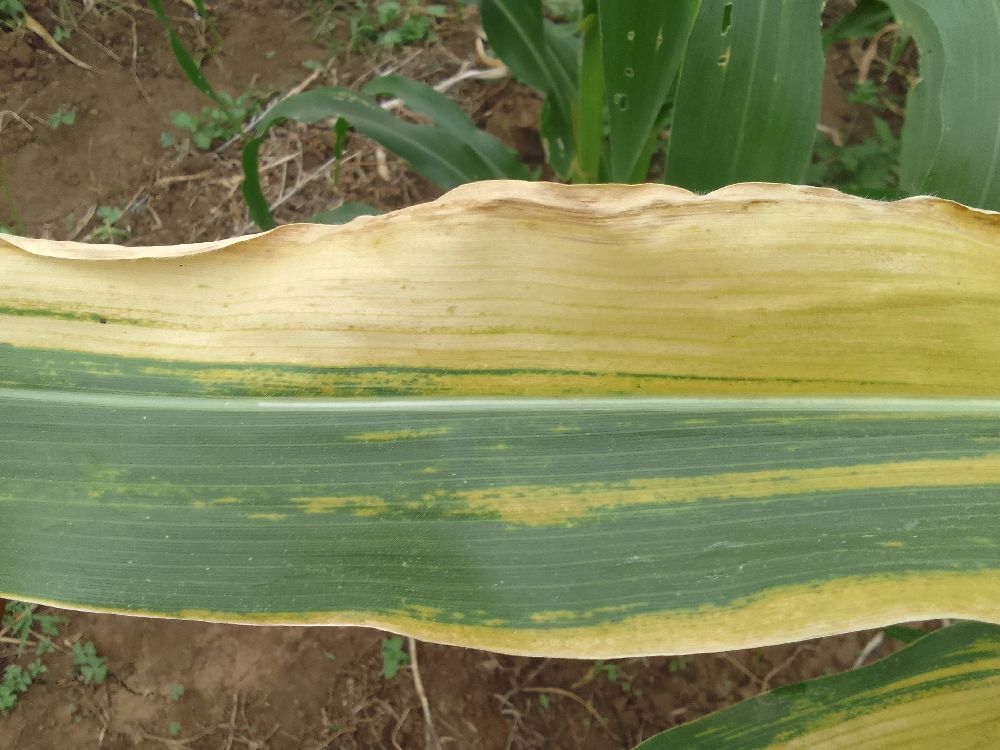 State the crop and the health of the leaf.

maize, maize lethal necrosis
